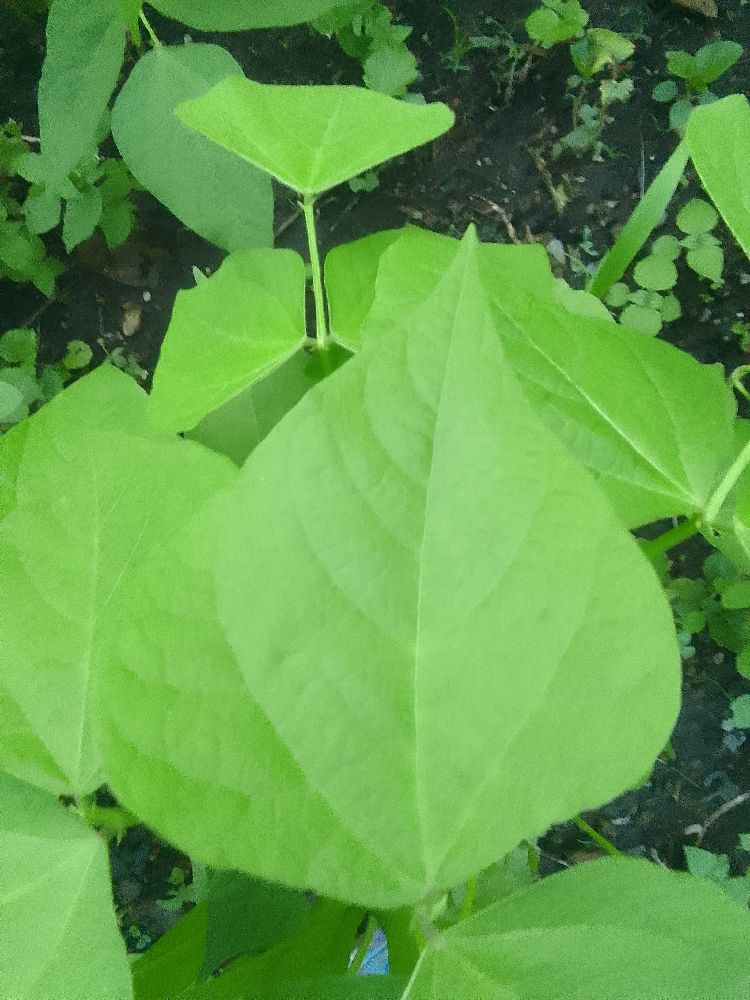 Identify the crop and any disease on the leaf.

common bean, healthy
